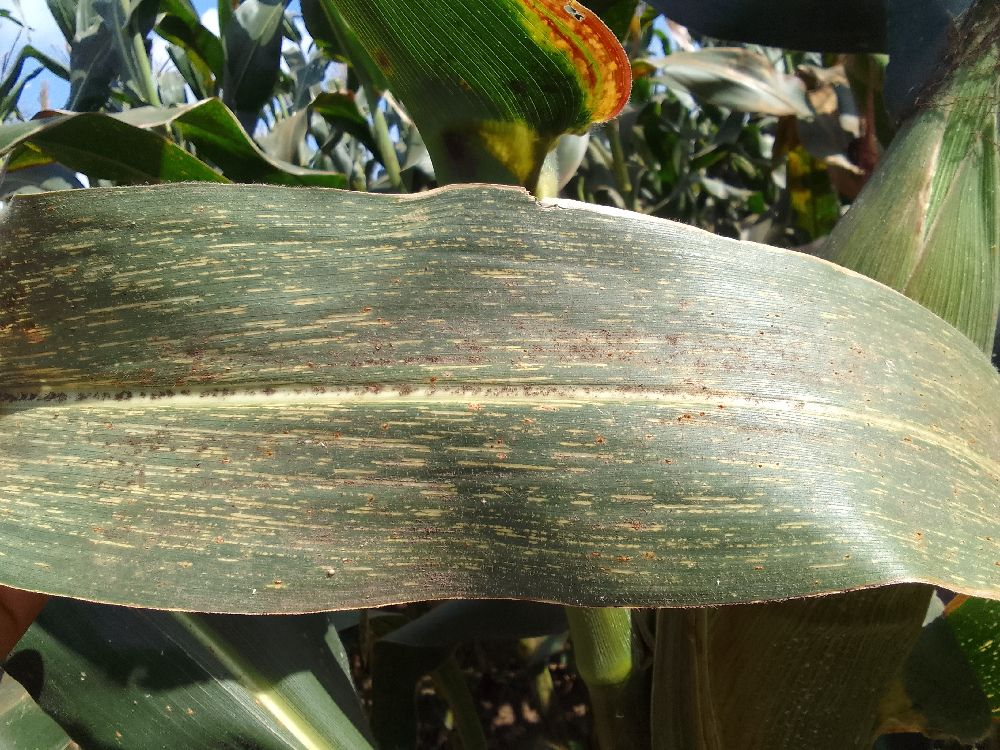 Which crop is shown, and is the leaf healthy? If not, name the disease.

maize, maize streak virus
